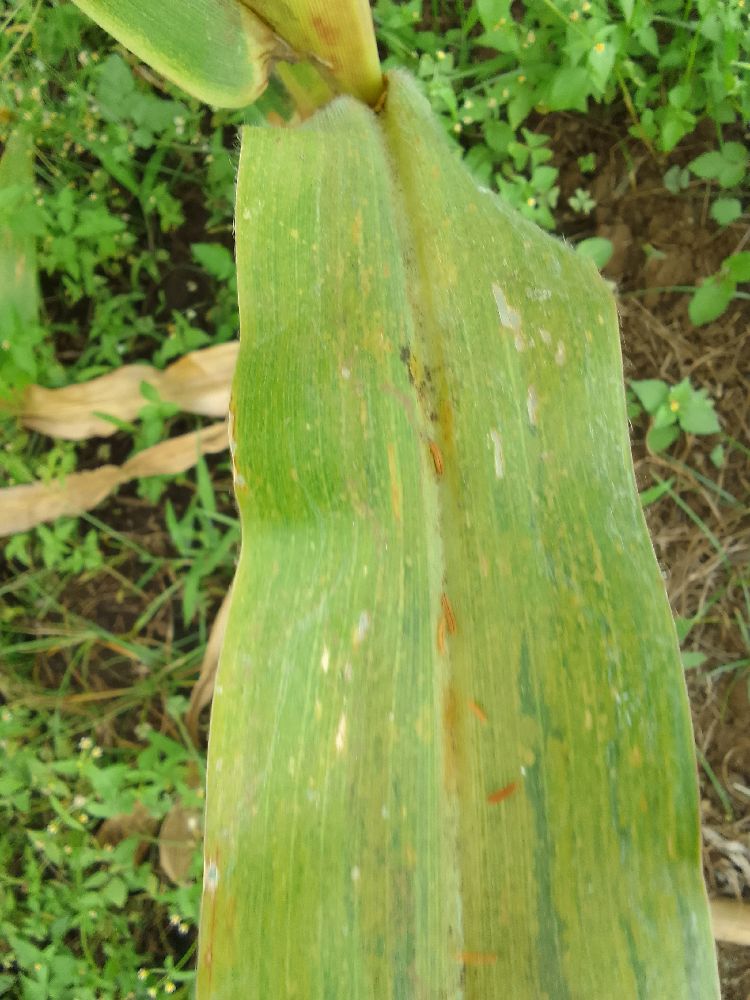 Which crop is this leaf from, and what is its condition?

maize, maize lethal necrosis
